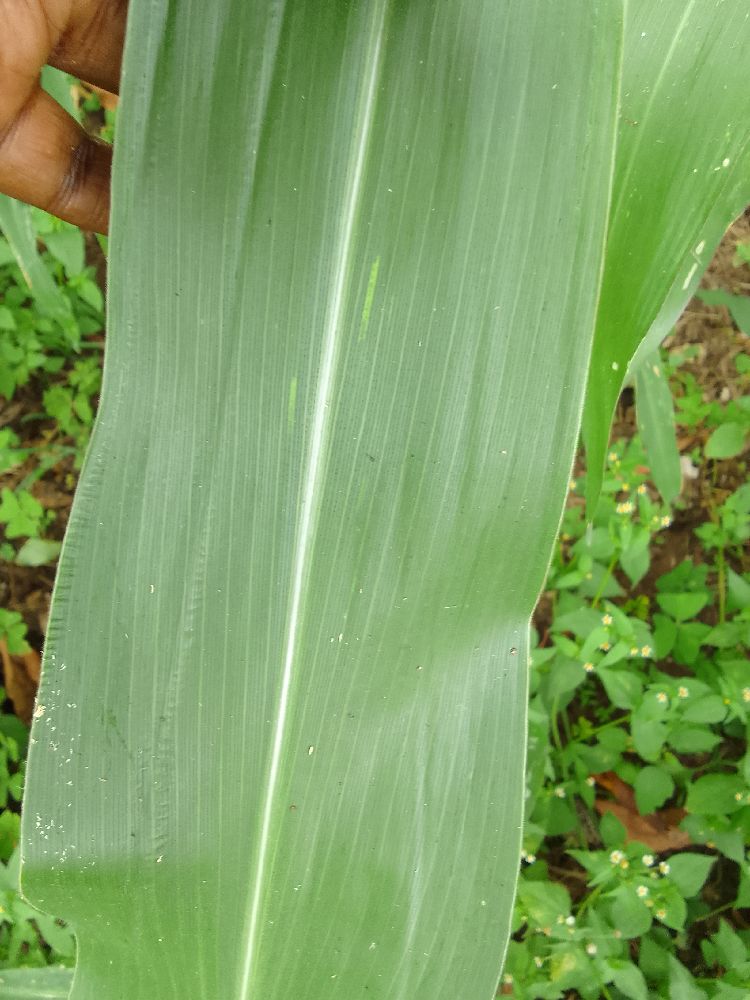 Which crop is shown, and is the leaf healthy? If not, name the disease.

maize, healthy
